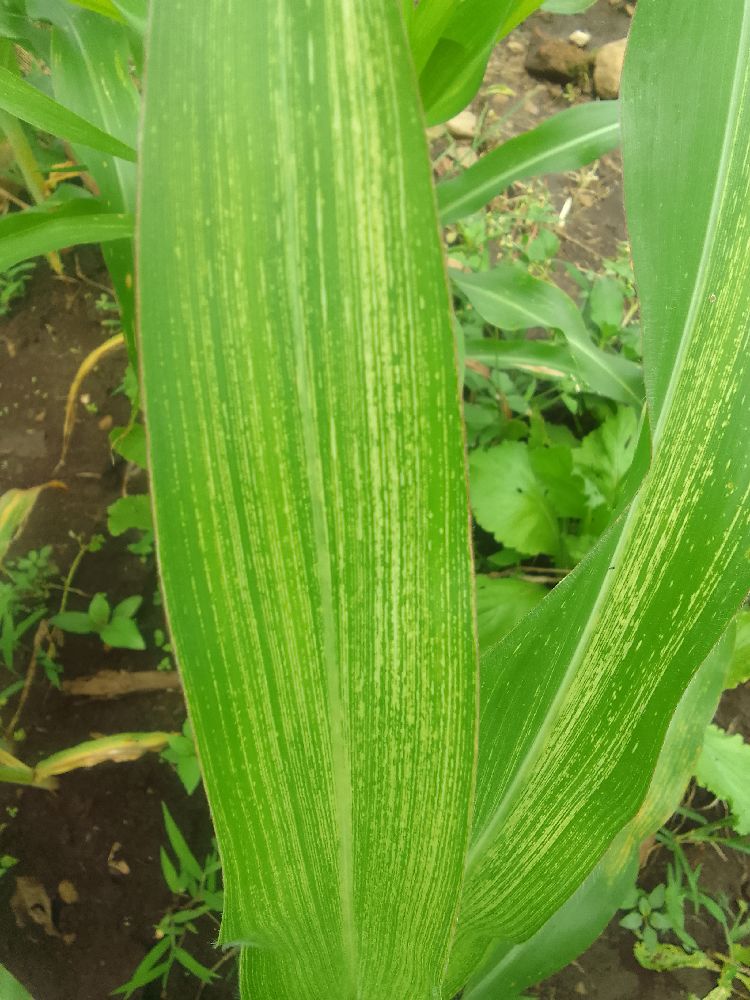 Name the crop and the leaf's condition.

maize, maize streak virus
